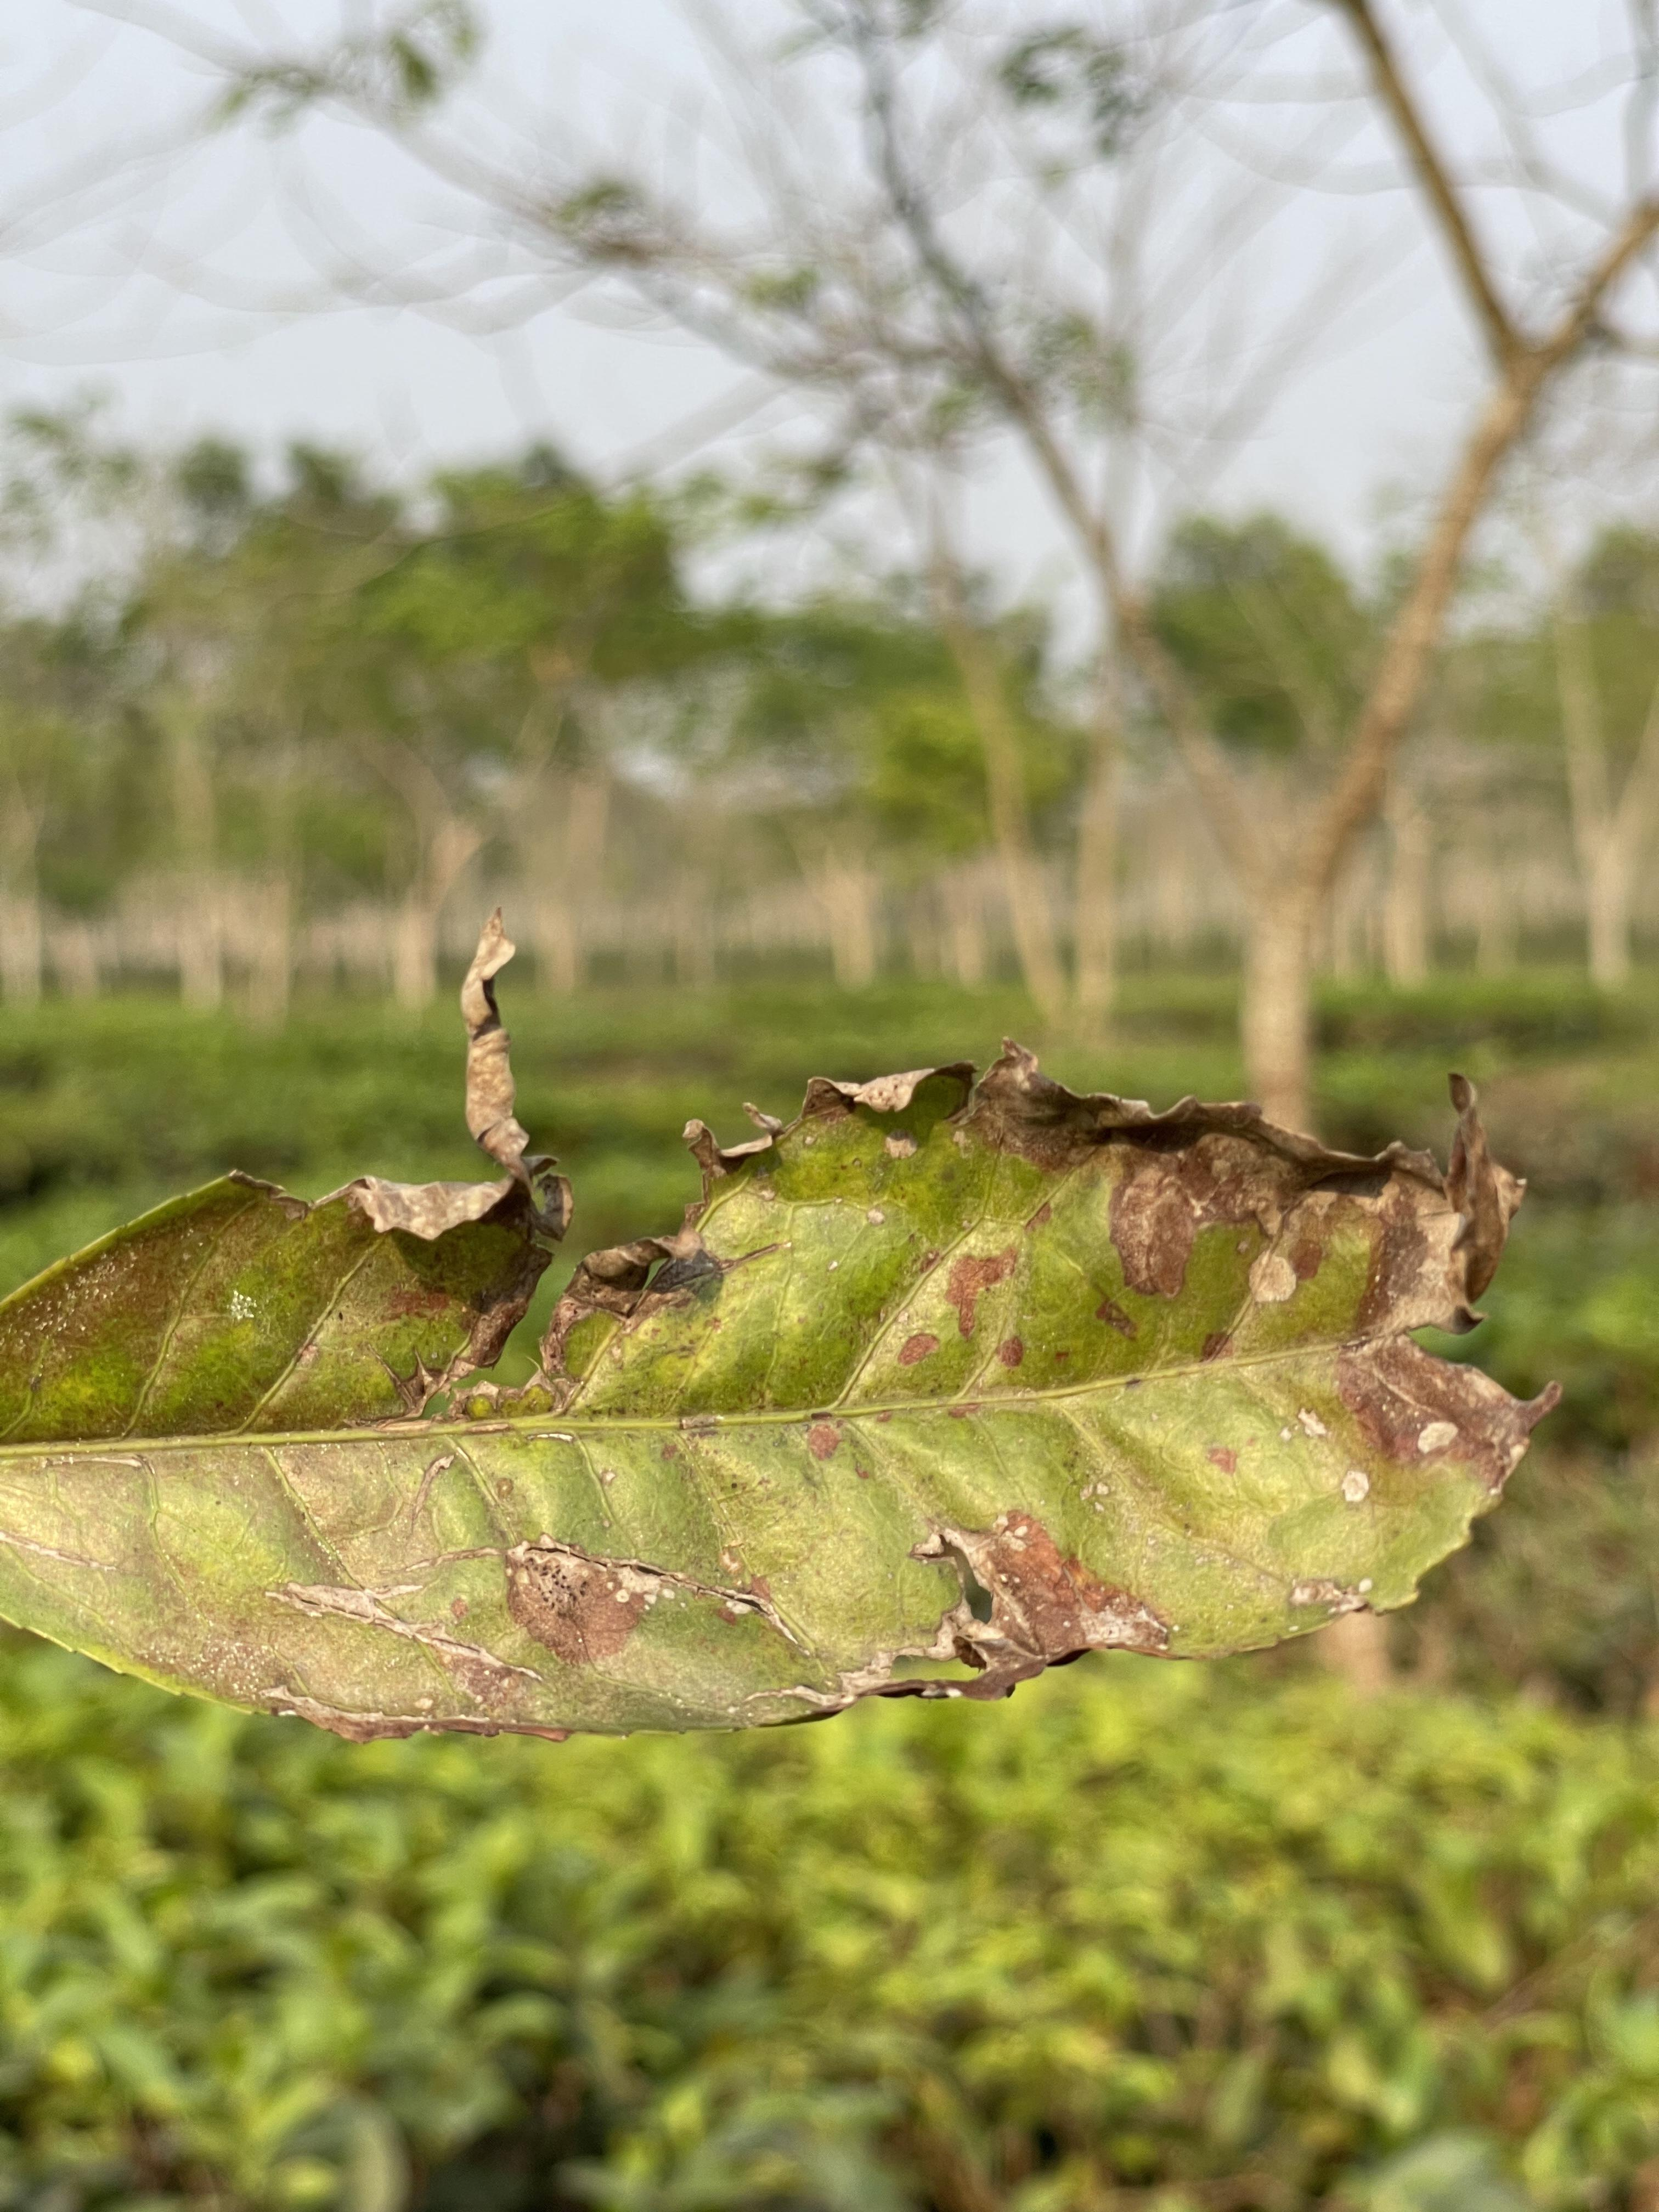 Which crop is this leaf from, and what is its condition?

tea, blight
